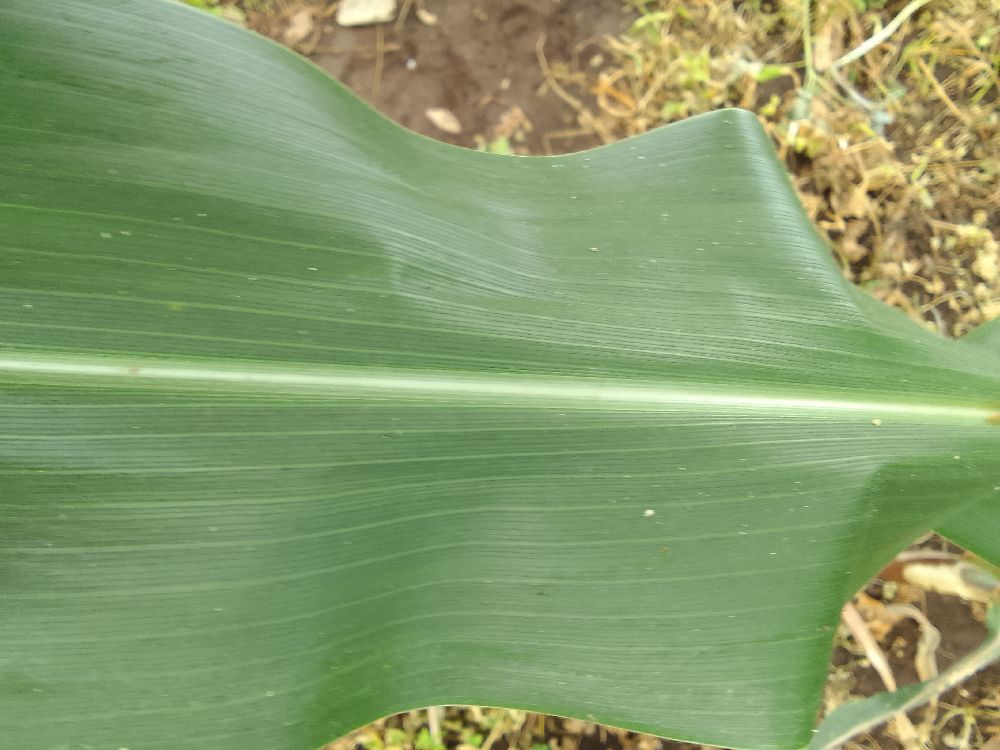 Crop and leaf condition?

maize, healthy
